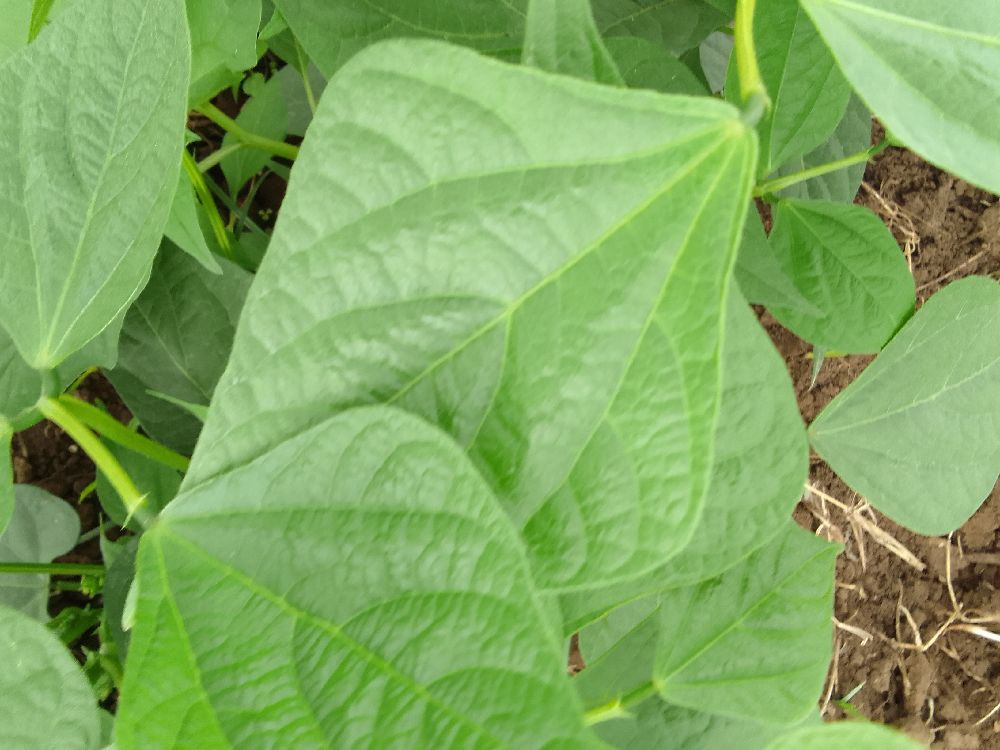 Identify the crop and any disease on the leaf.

common bean, healthy
